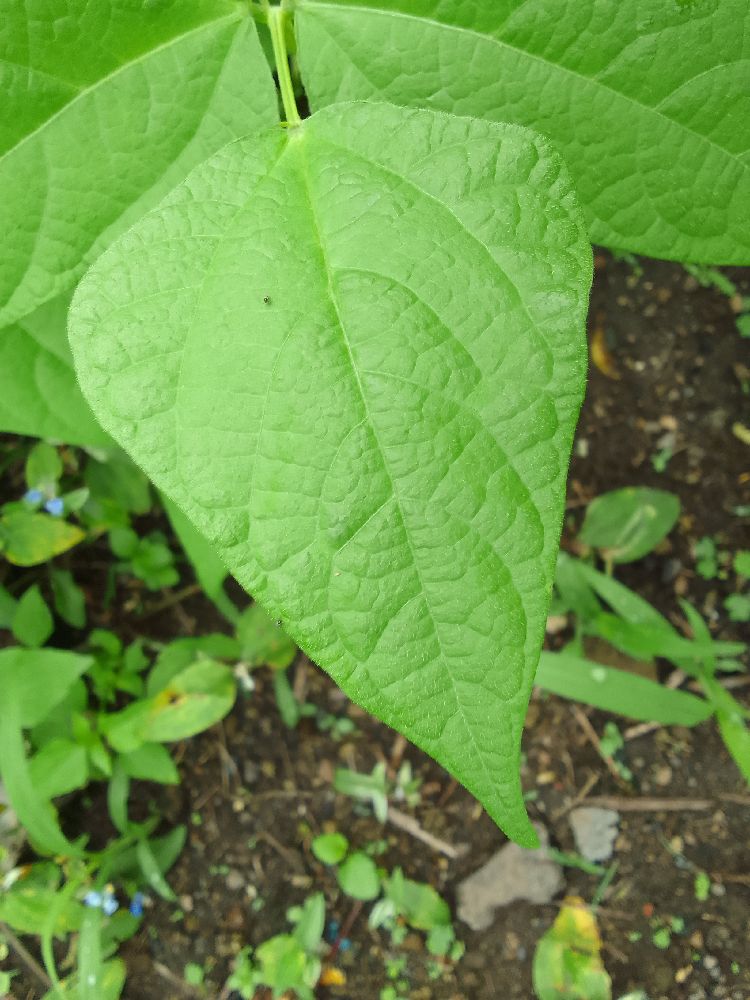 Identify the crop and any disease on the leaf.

common bean, healthy
